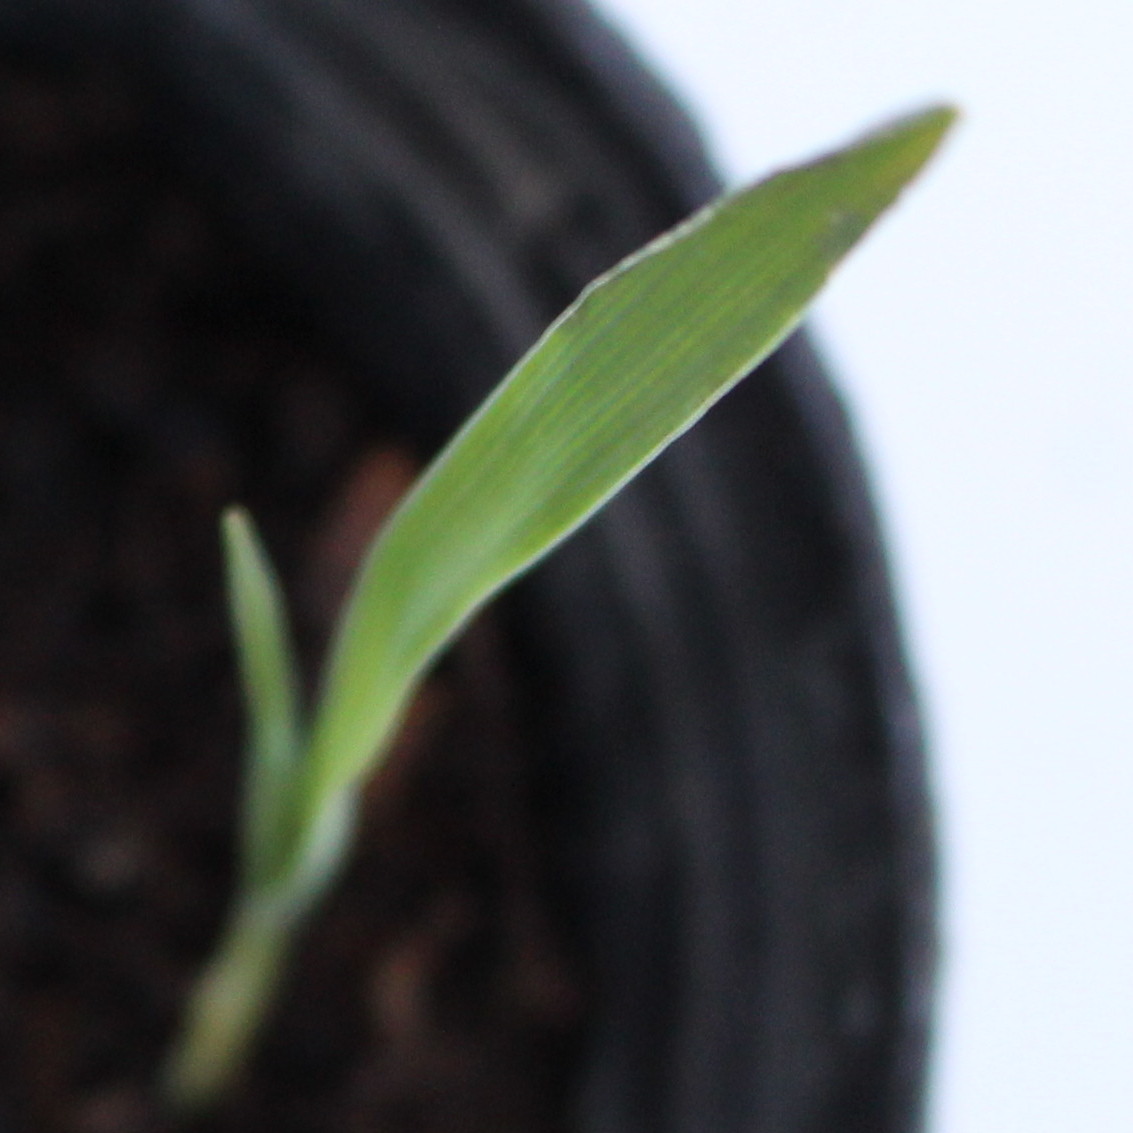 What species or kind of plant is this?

Avena sterilis
